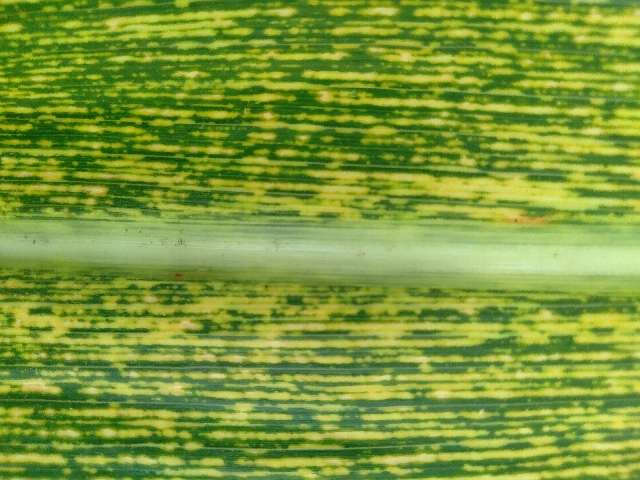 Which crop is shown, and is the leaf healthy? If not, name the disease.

maize, maize streak virus
